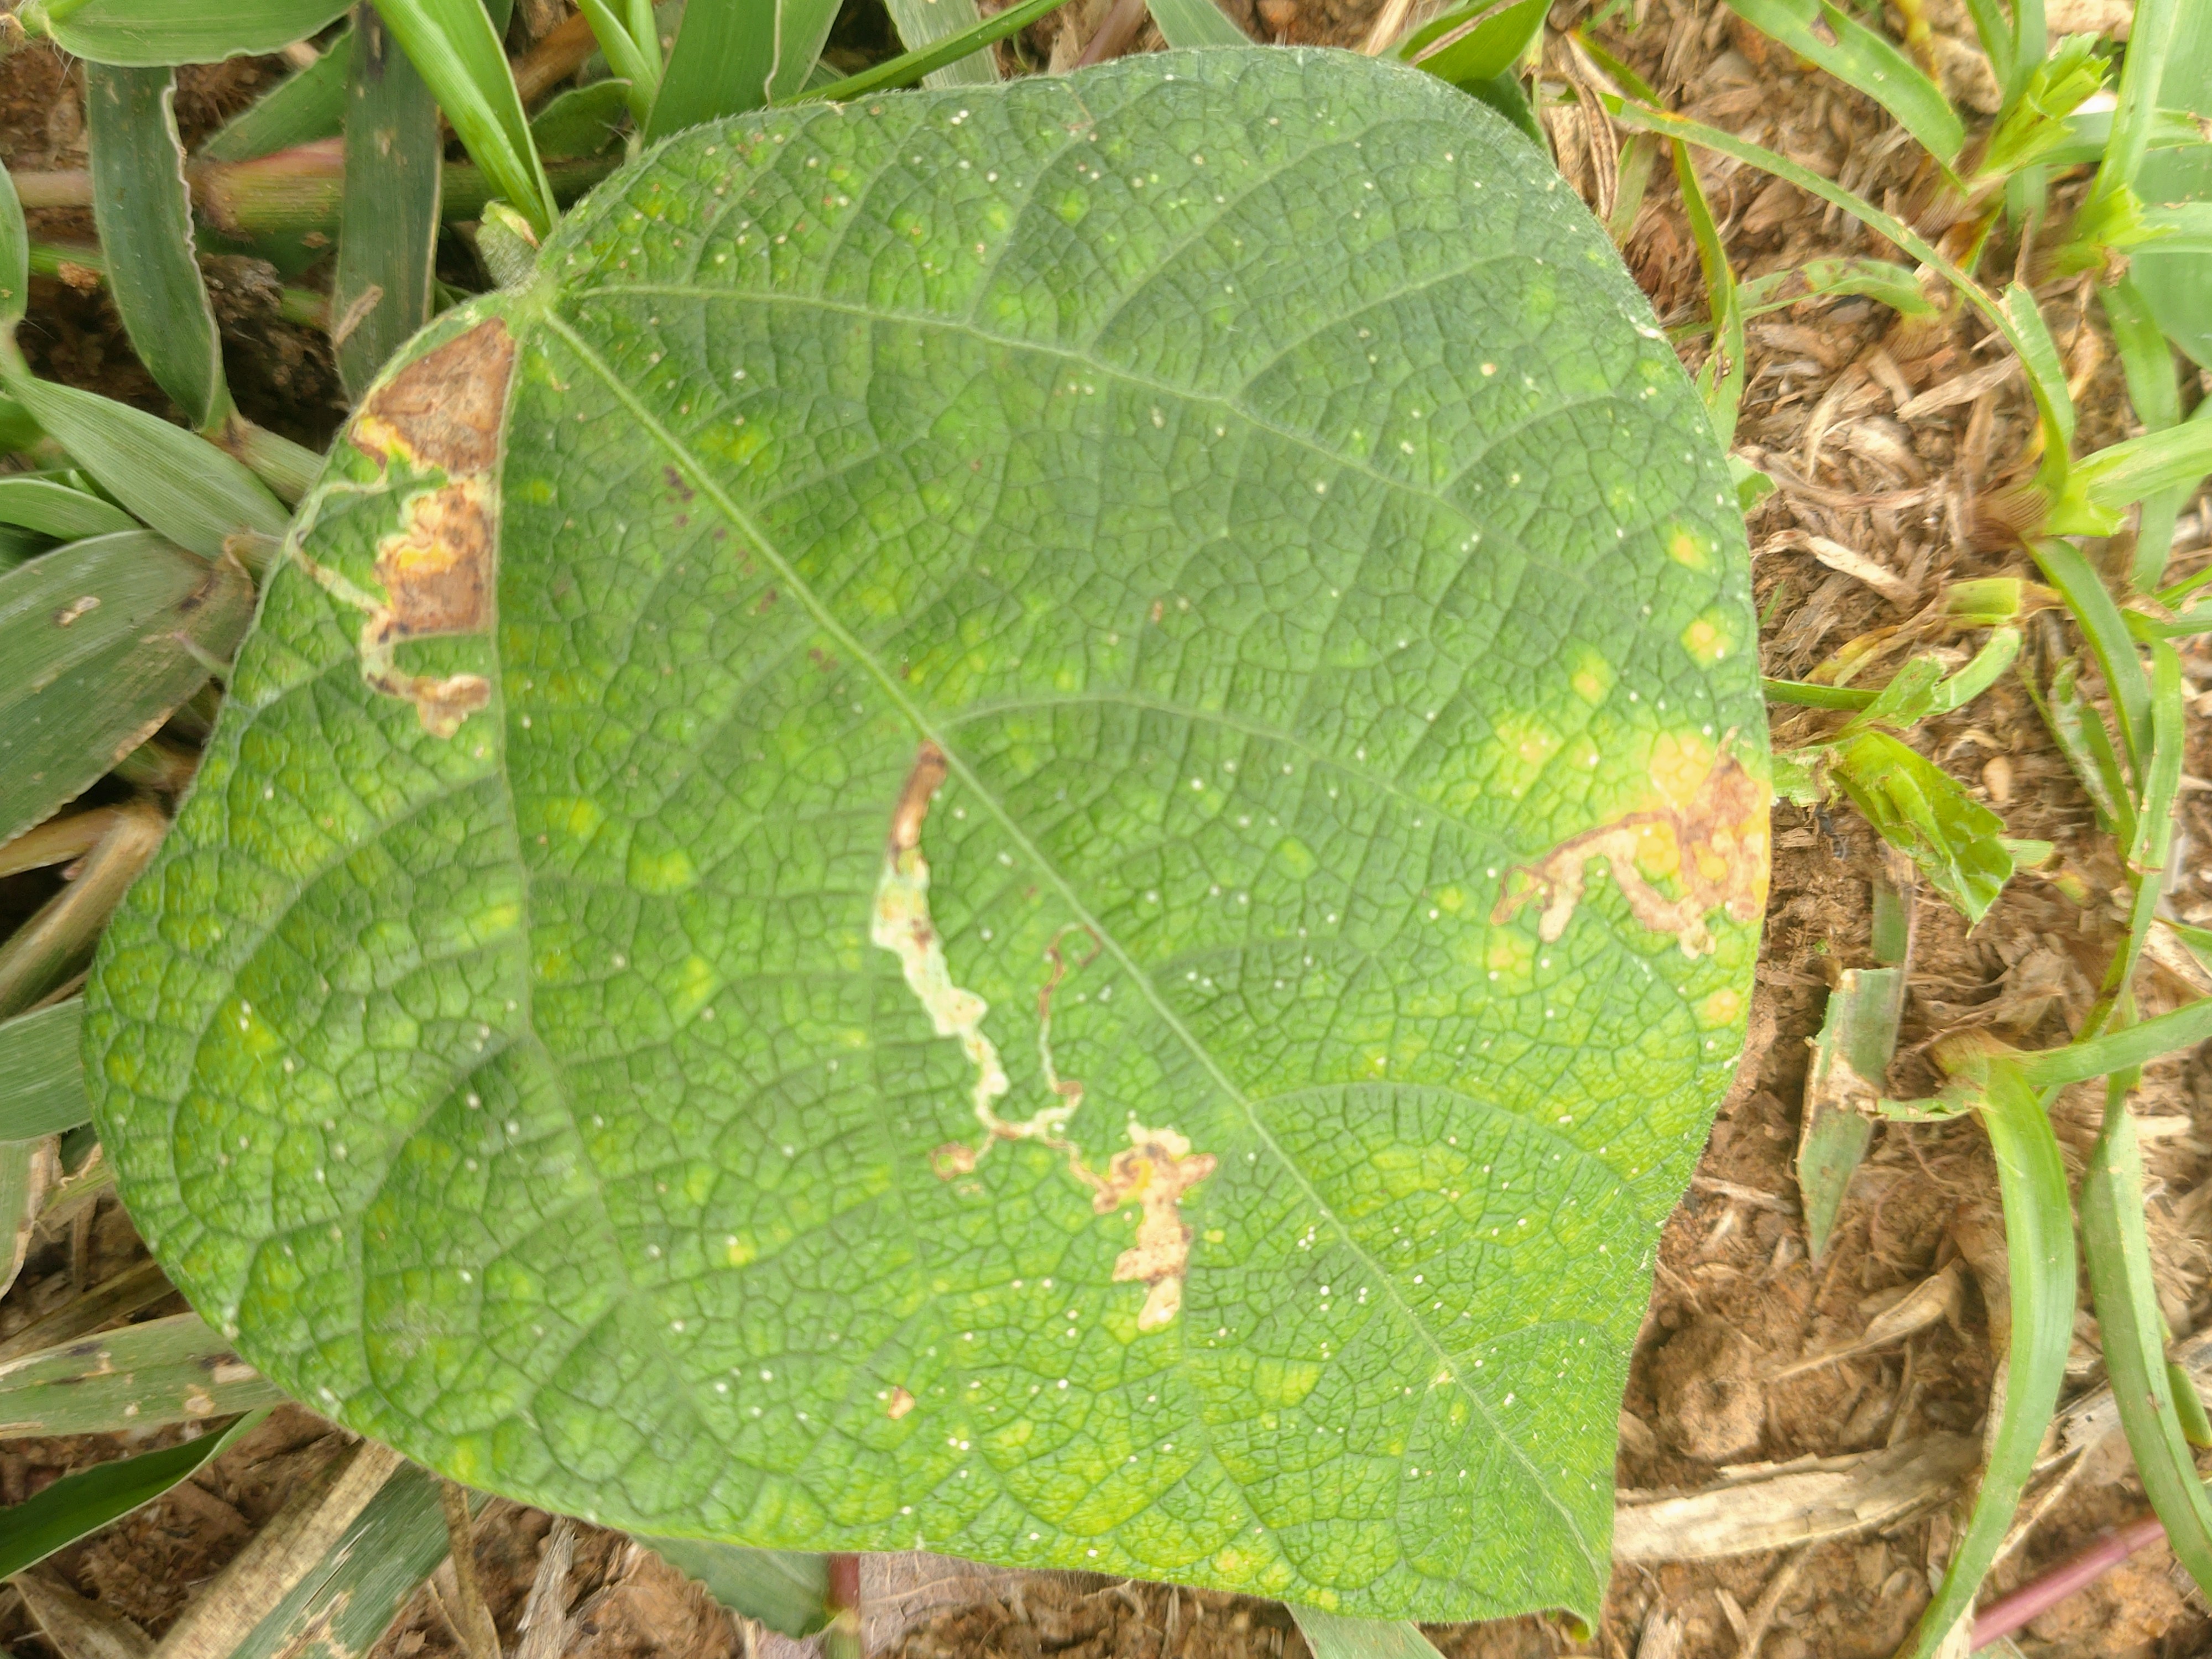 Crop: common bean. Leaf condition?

rust
